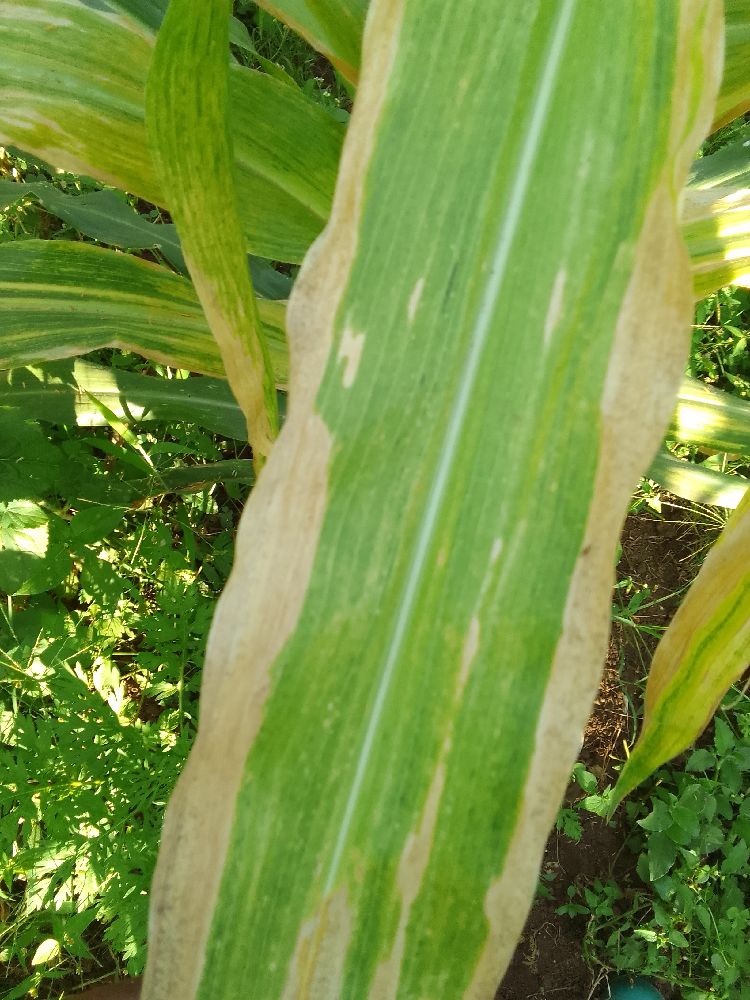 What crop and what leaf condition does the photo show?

maize, maize lethal necrosis
